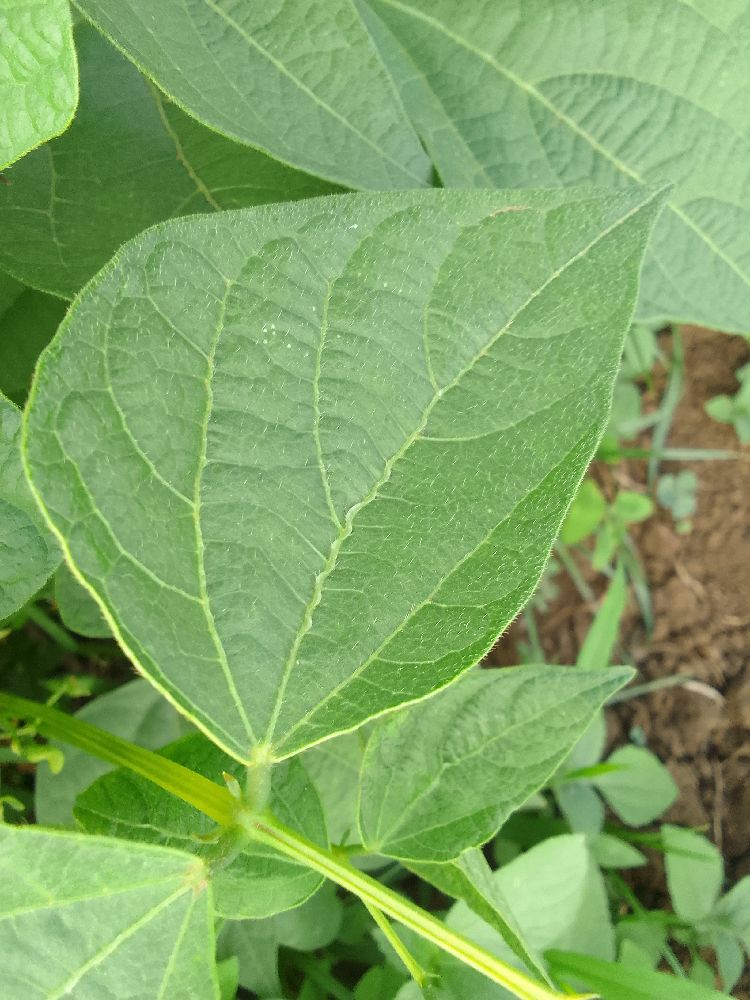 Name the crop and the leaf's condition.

common bean, healthy
